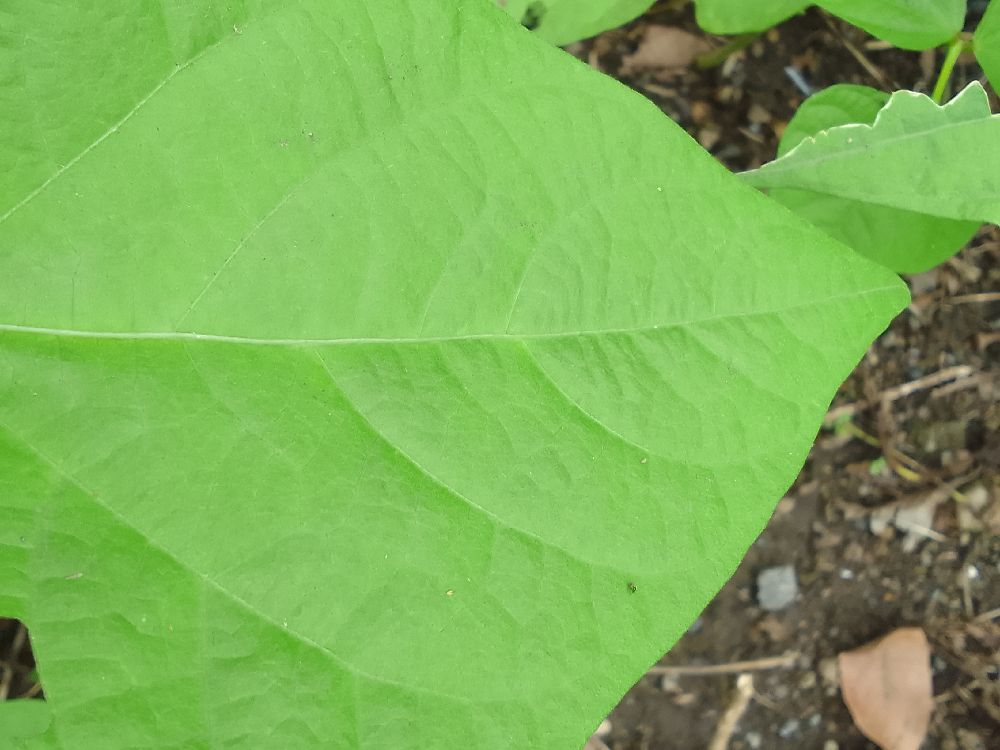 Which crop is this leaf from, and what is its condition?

common bean, healthy
